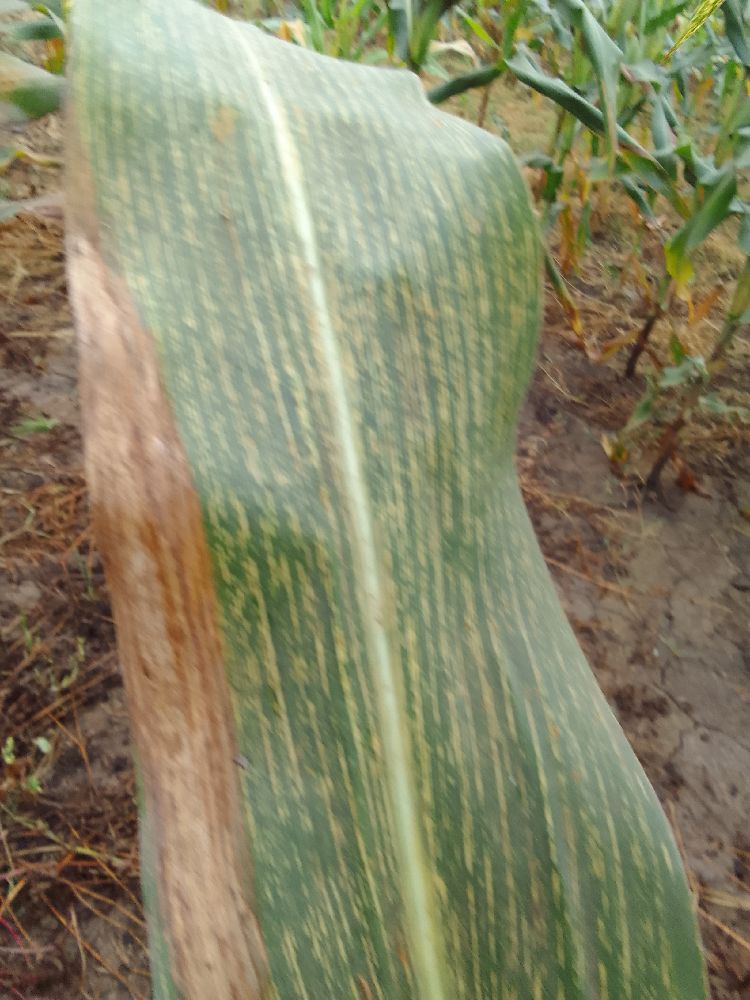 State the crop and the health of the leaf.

maize, maize streak virus
